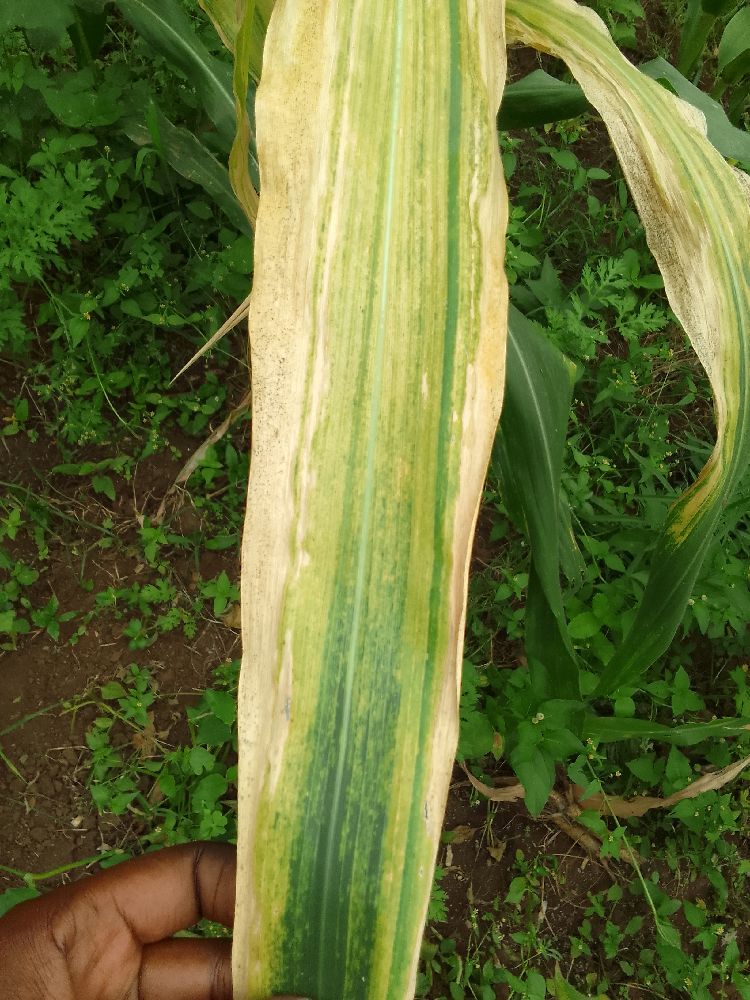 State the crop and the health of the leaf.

maize, maize lethal necrosis
